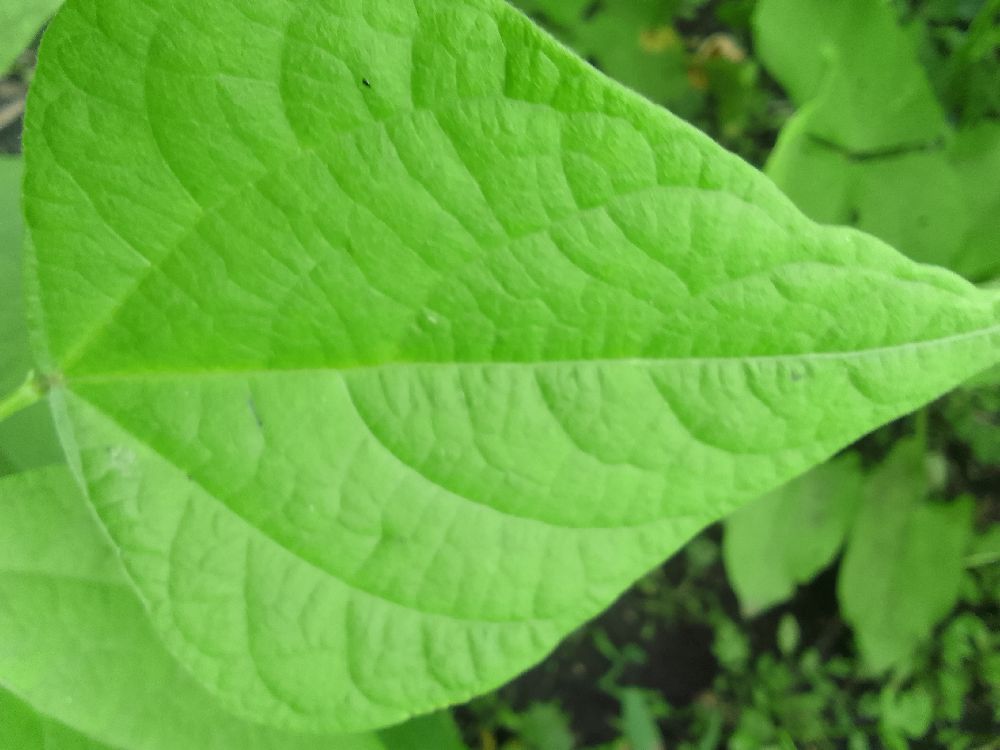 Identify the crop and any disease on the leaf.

common bean, healthy
